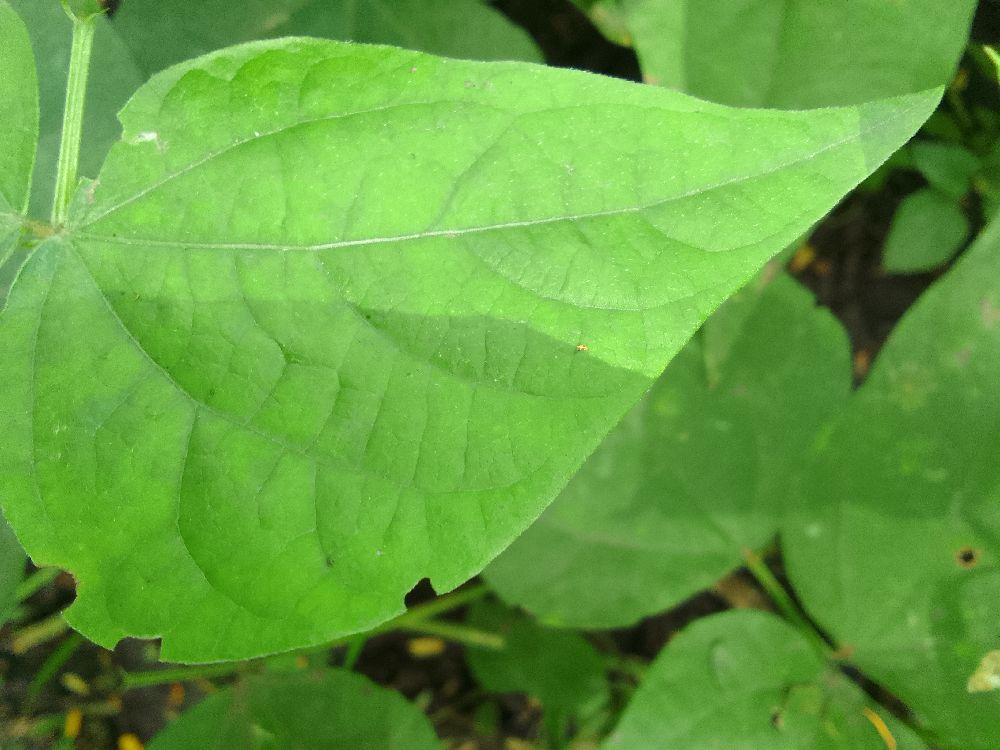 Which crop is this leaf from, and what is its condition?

common bean, healthy
